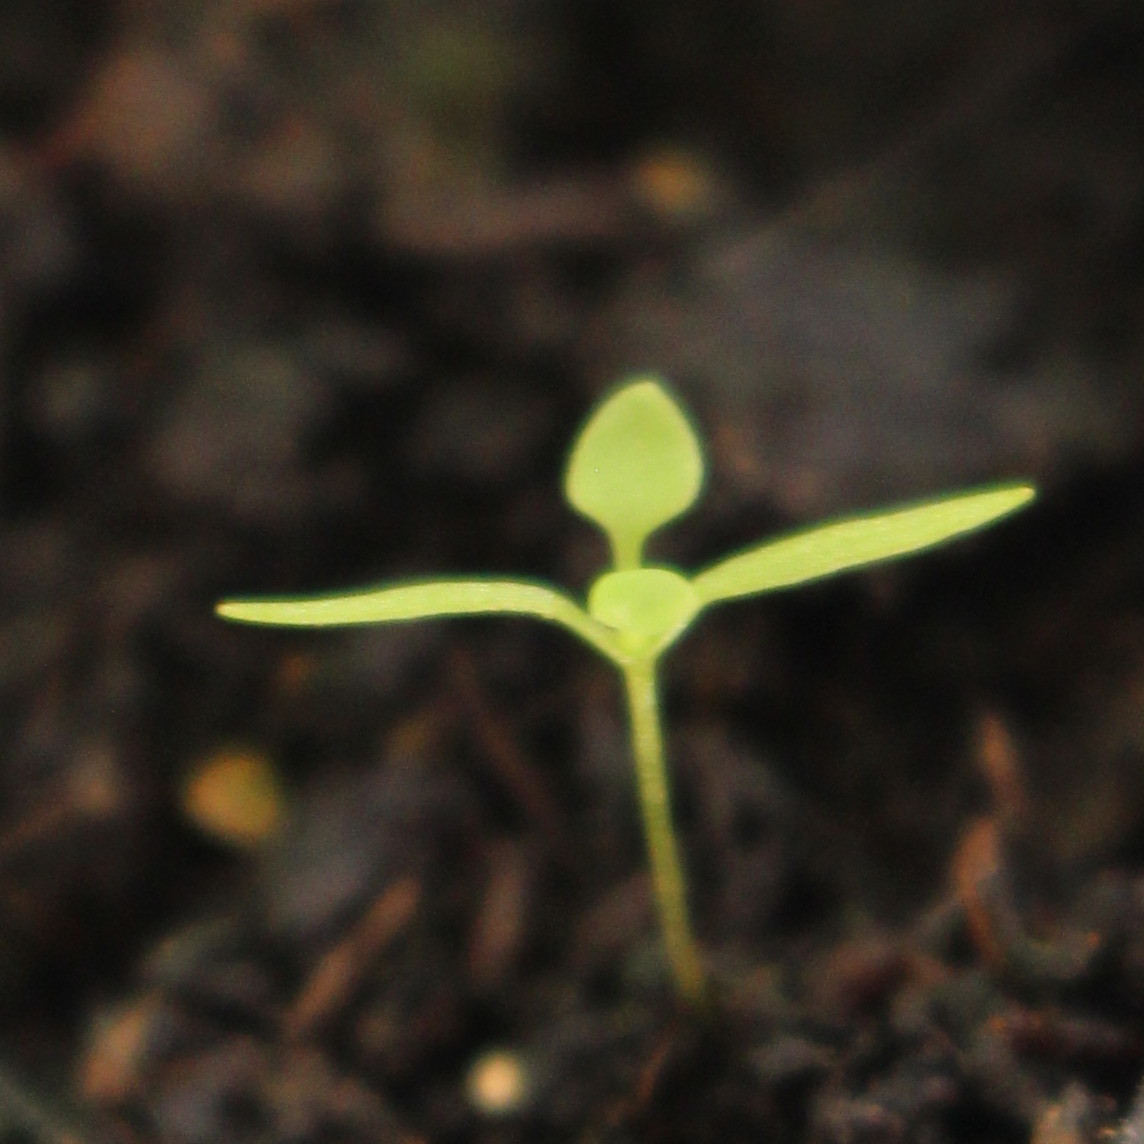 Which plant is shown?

Papaver rhoeas
